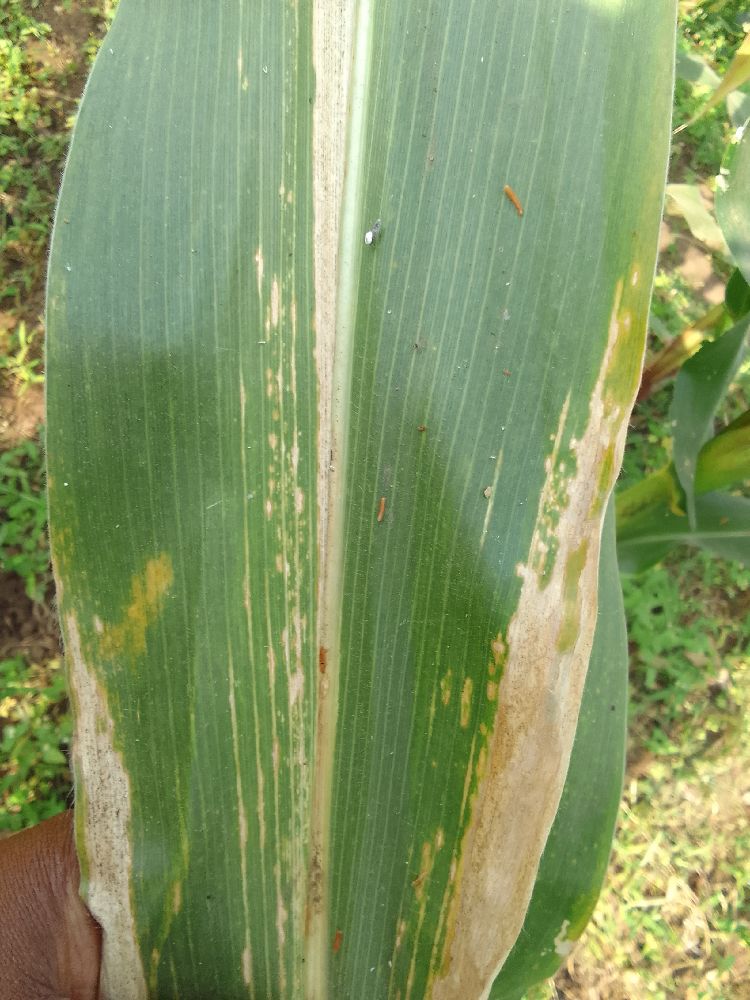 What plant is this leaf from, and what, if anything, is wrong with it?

maize, maize lethal necrosis
